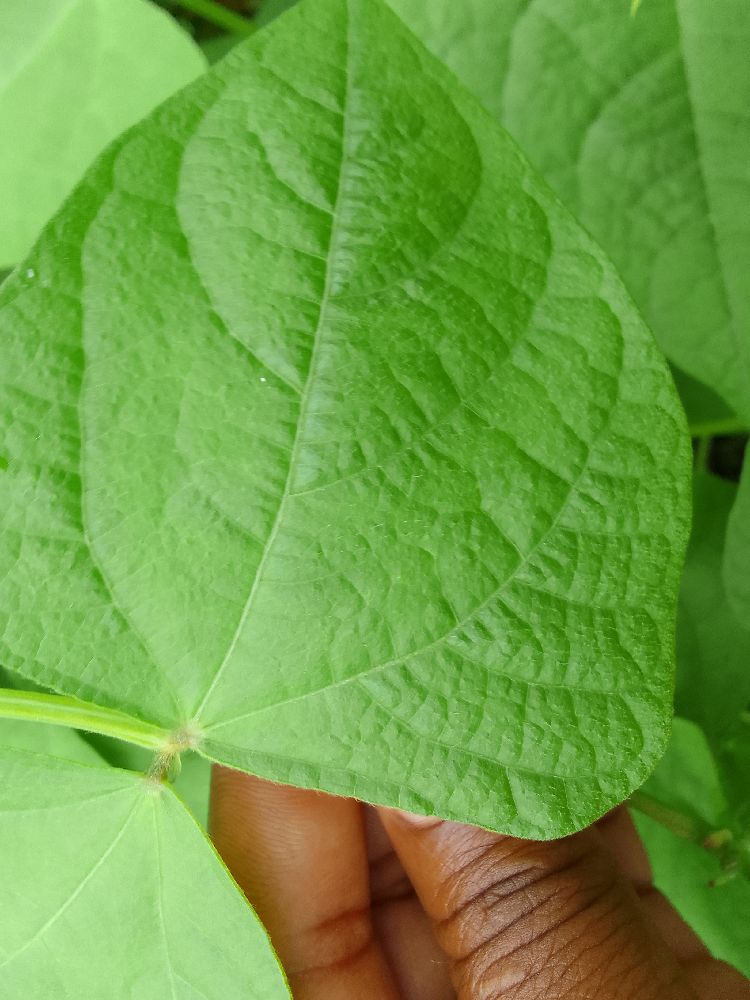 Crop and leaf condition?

common bean, healthy
